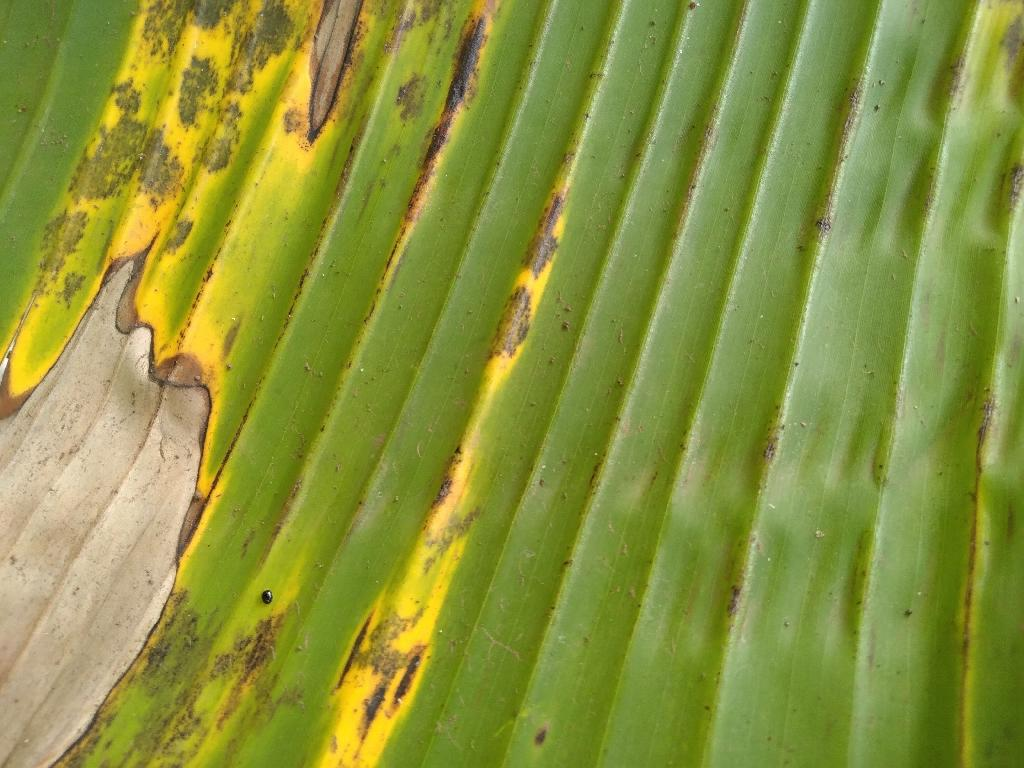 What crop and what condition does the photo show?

banana, black sigatoka
